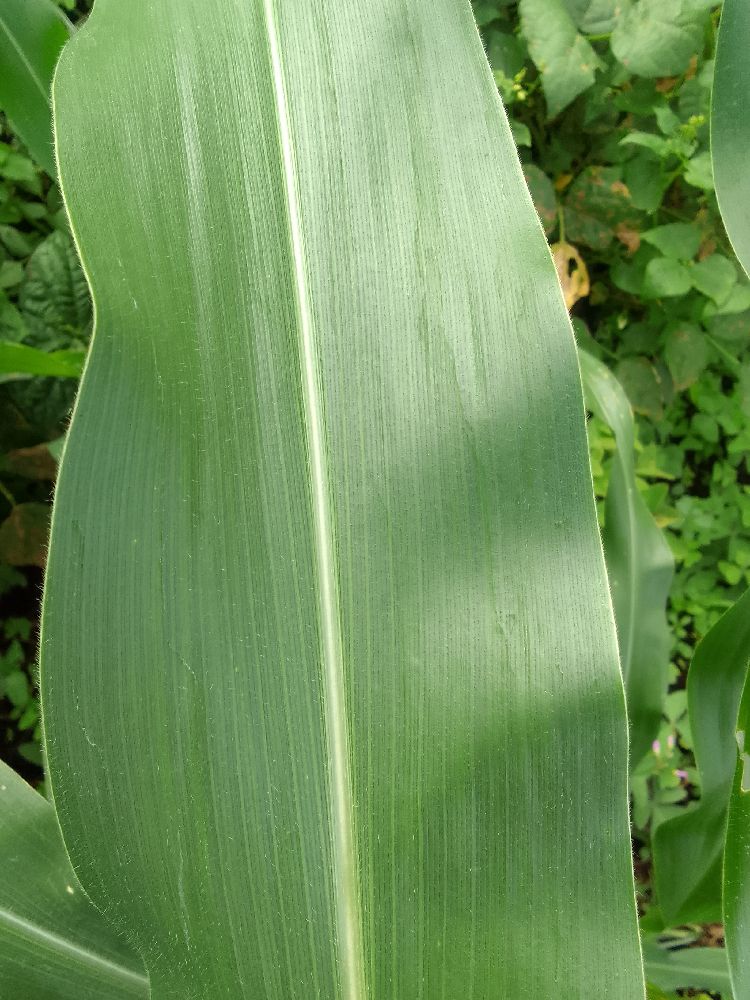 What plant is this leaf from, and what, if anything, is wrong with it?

maize, healthy
